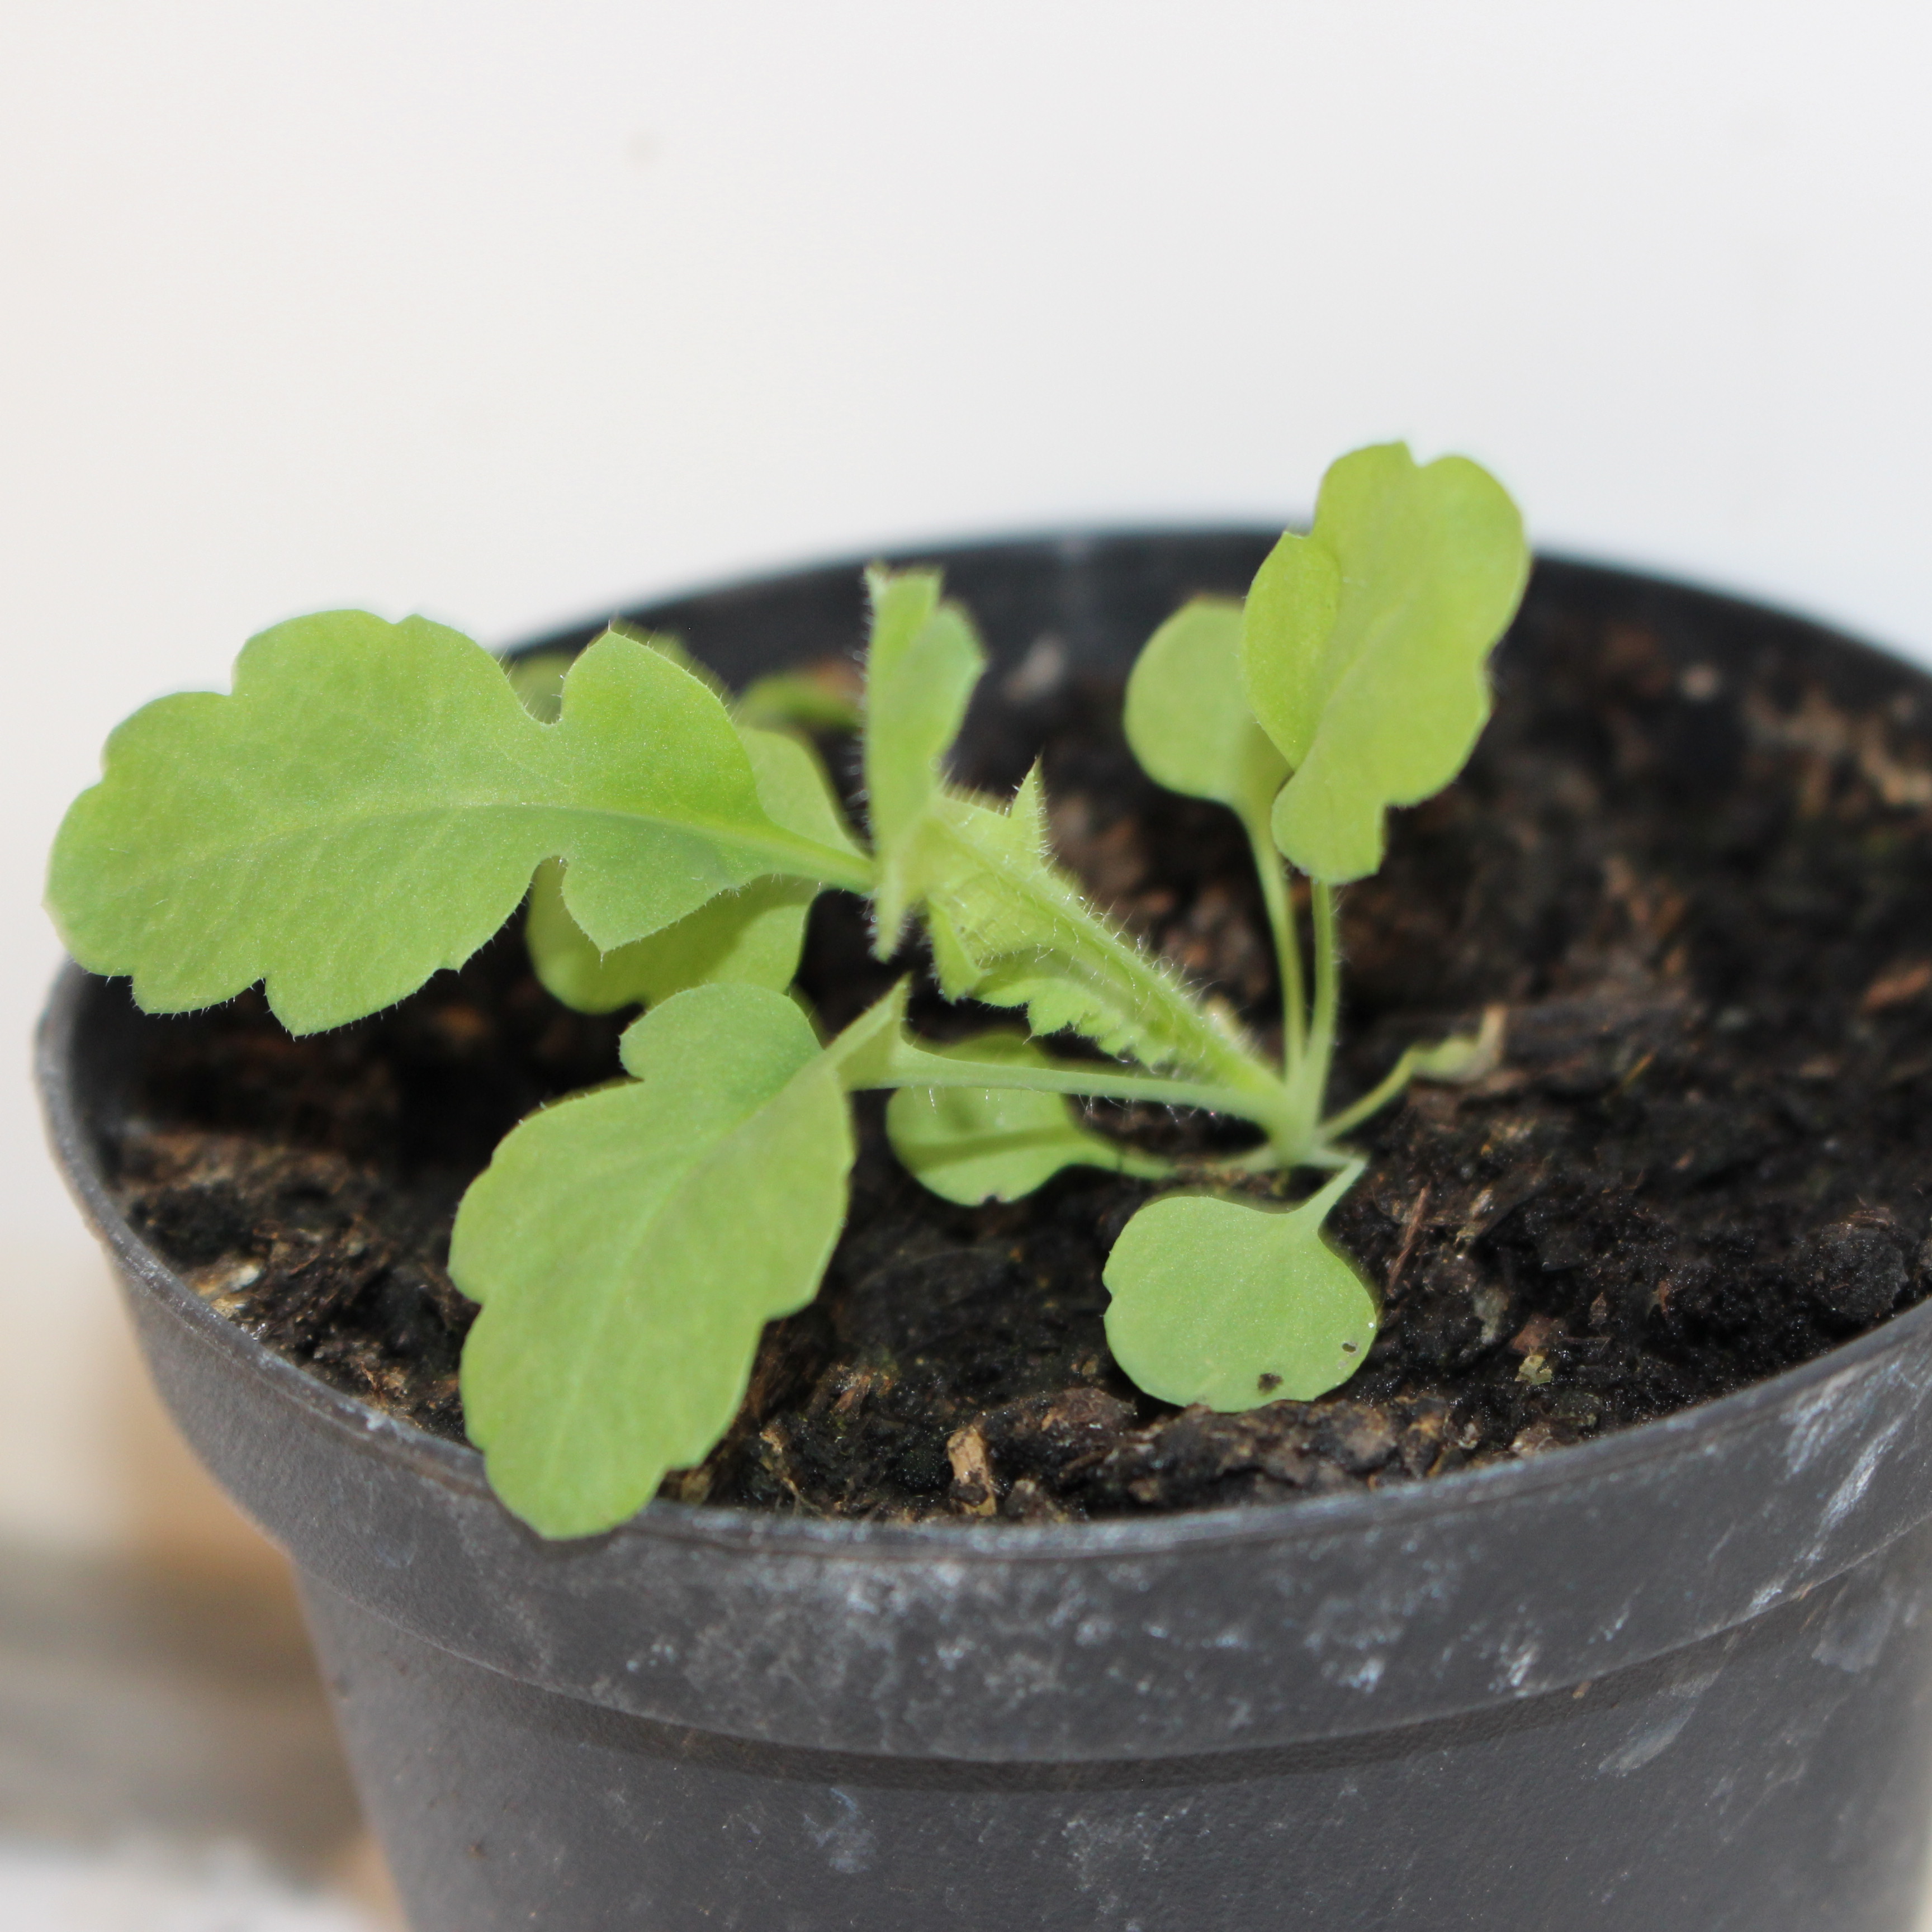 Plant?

Papaver rhoeas
